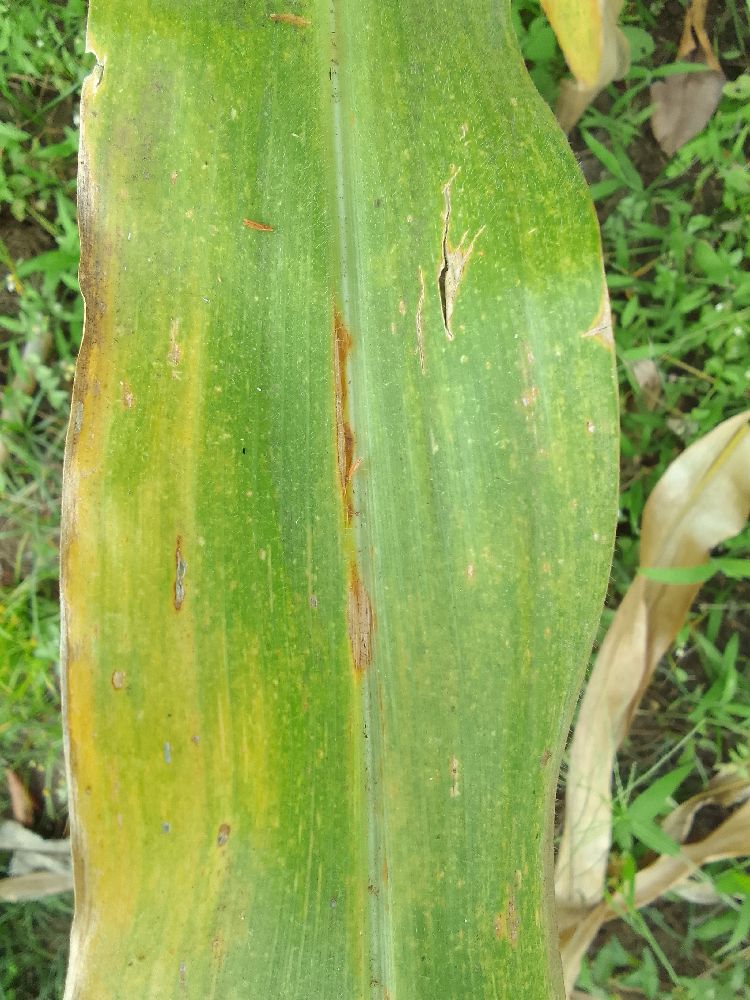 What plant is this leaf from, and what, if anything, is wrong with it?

maize, maize lethal necrosis
